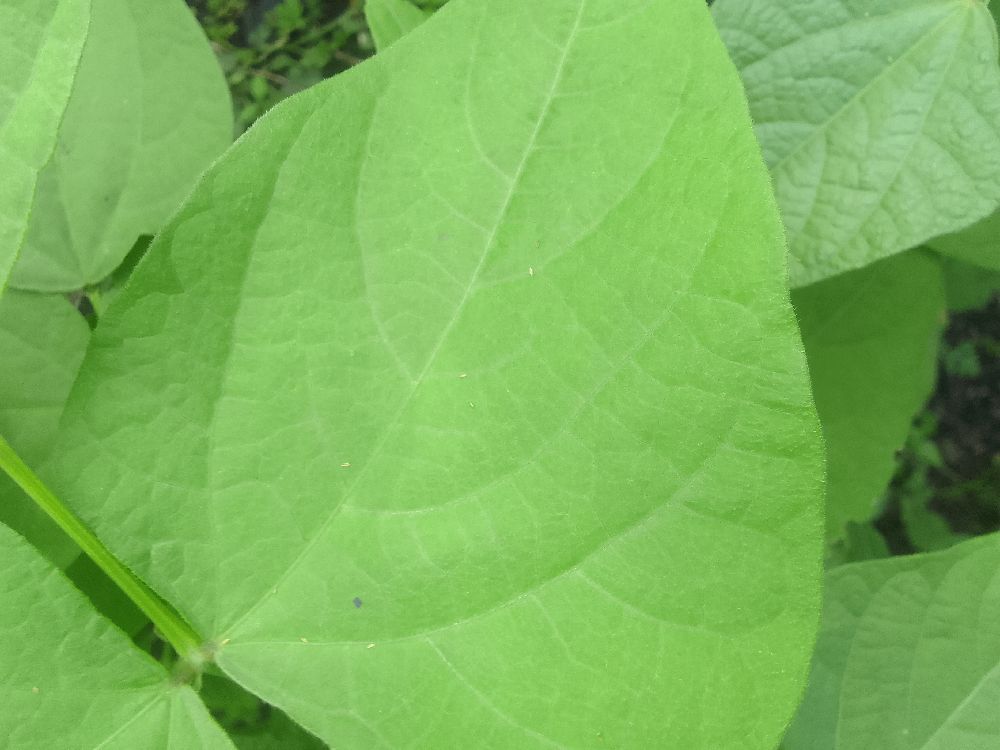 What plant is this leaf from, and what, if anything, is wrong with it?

common bean, healthy
